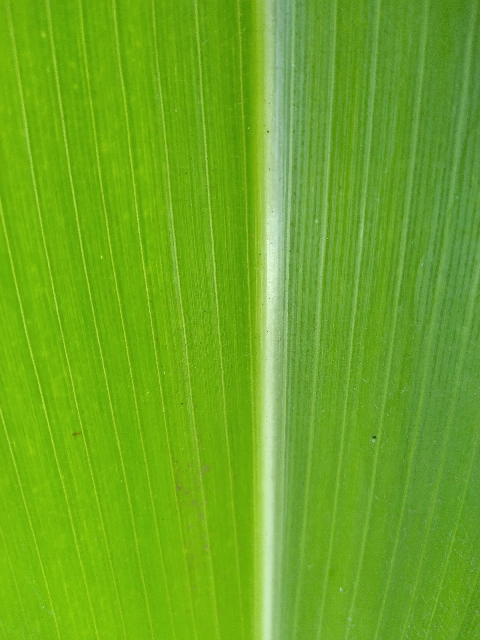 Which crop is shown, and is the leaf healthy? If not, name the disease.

maize, healthy
